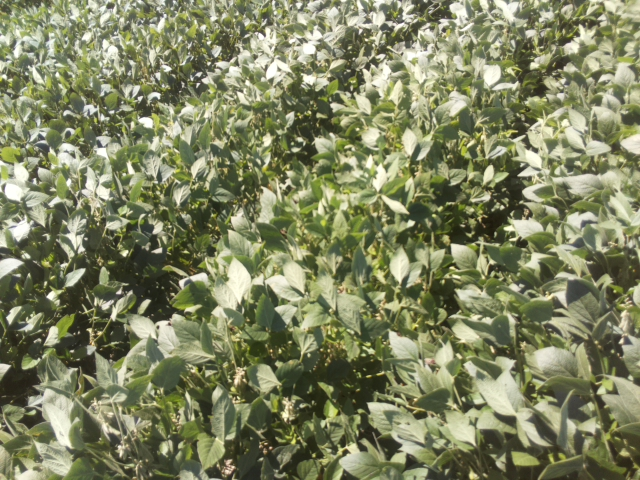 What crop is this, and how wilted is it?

soybean, slight leaflet or petiole turgor loss in upper canopy
